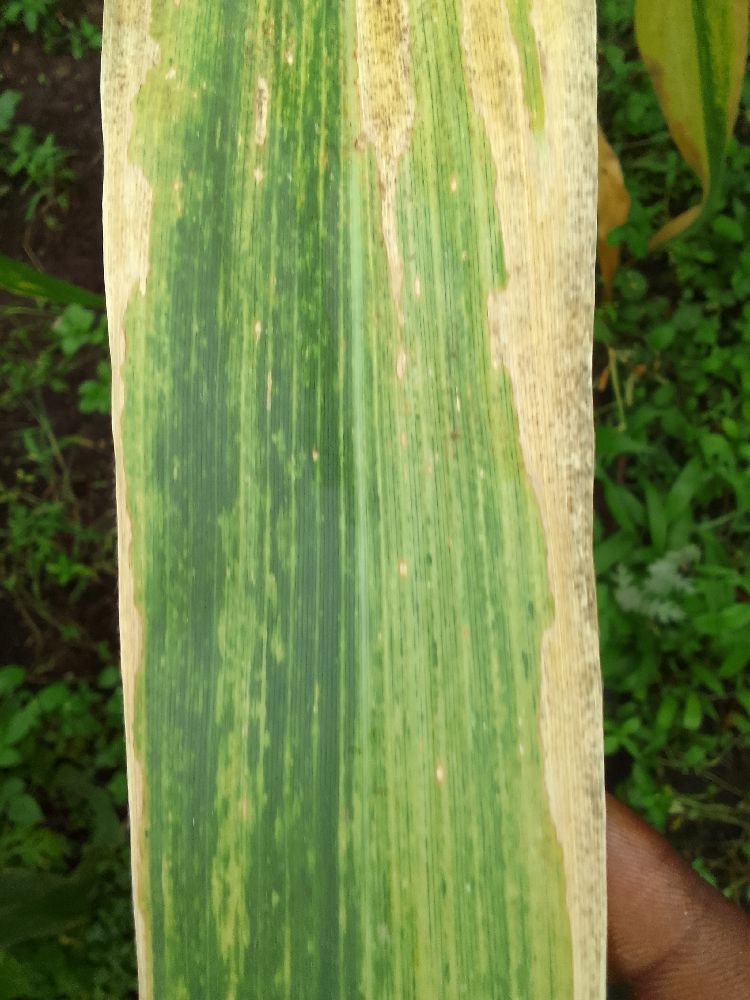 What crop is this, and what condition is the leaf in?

maize, maize lethal necrosis
